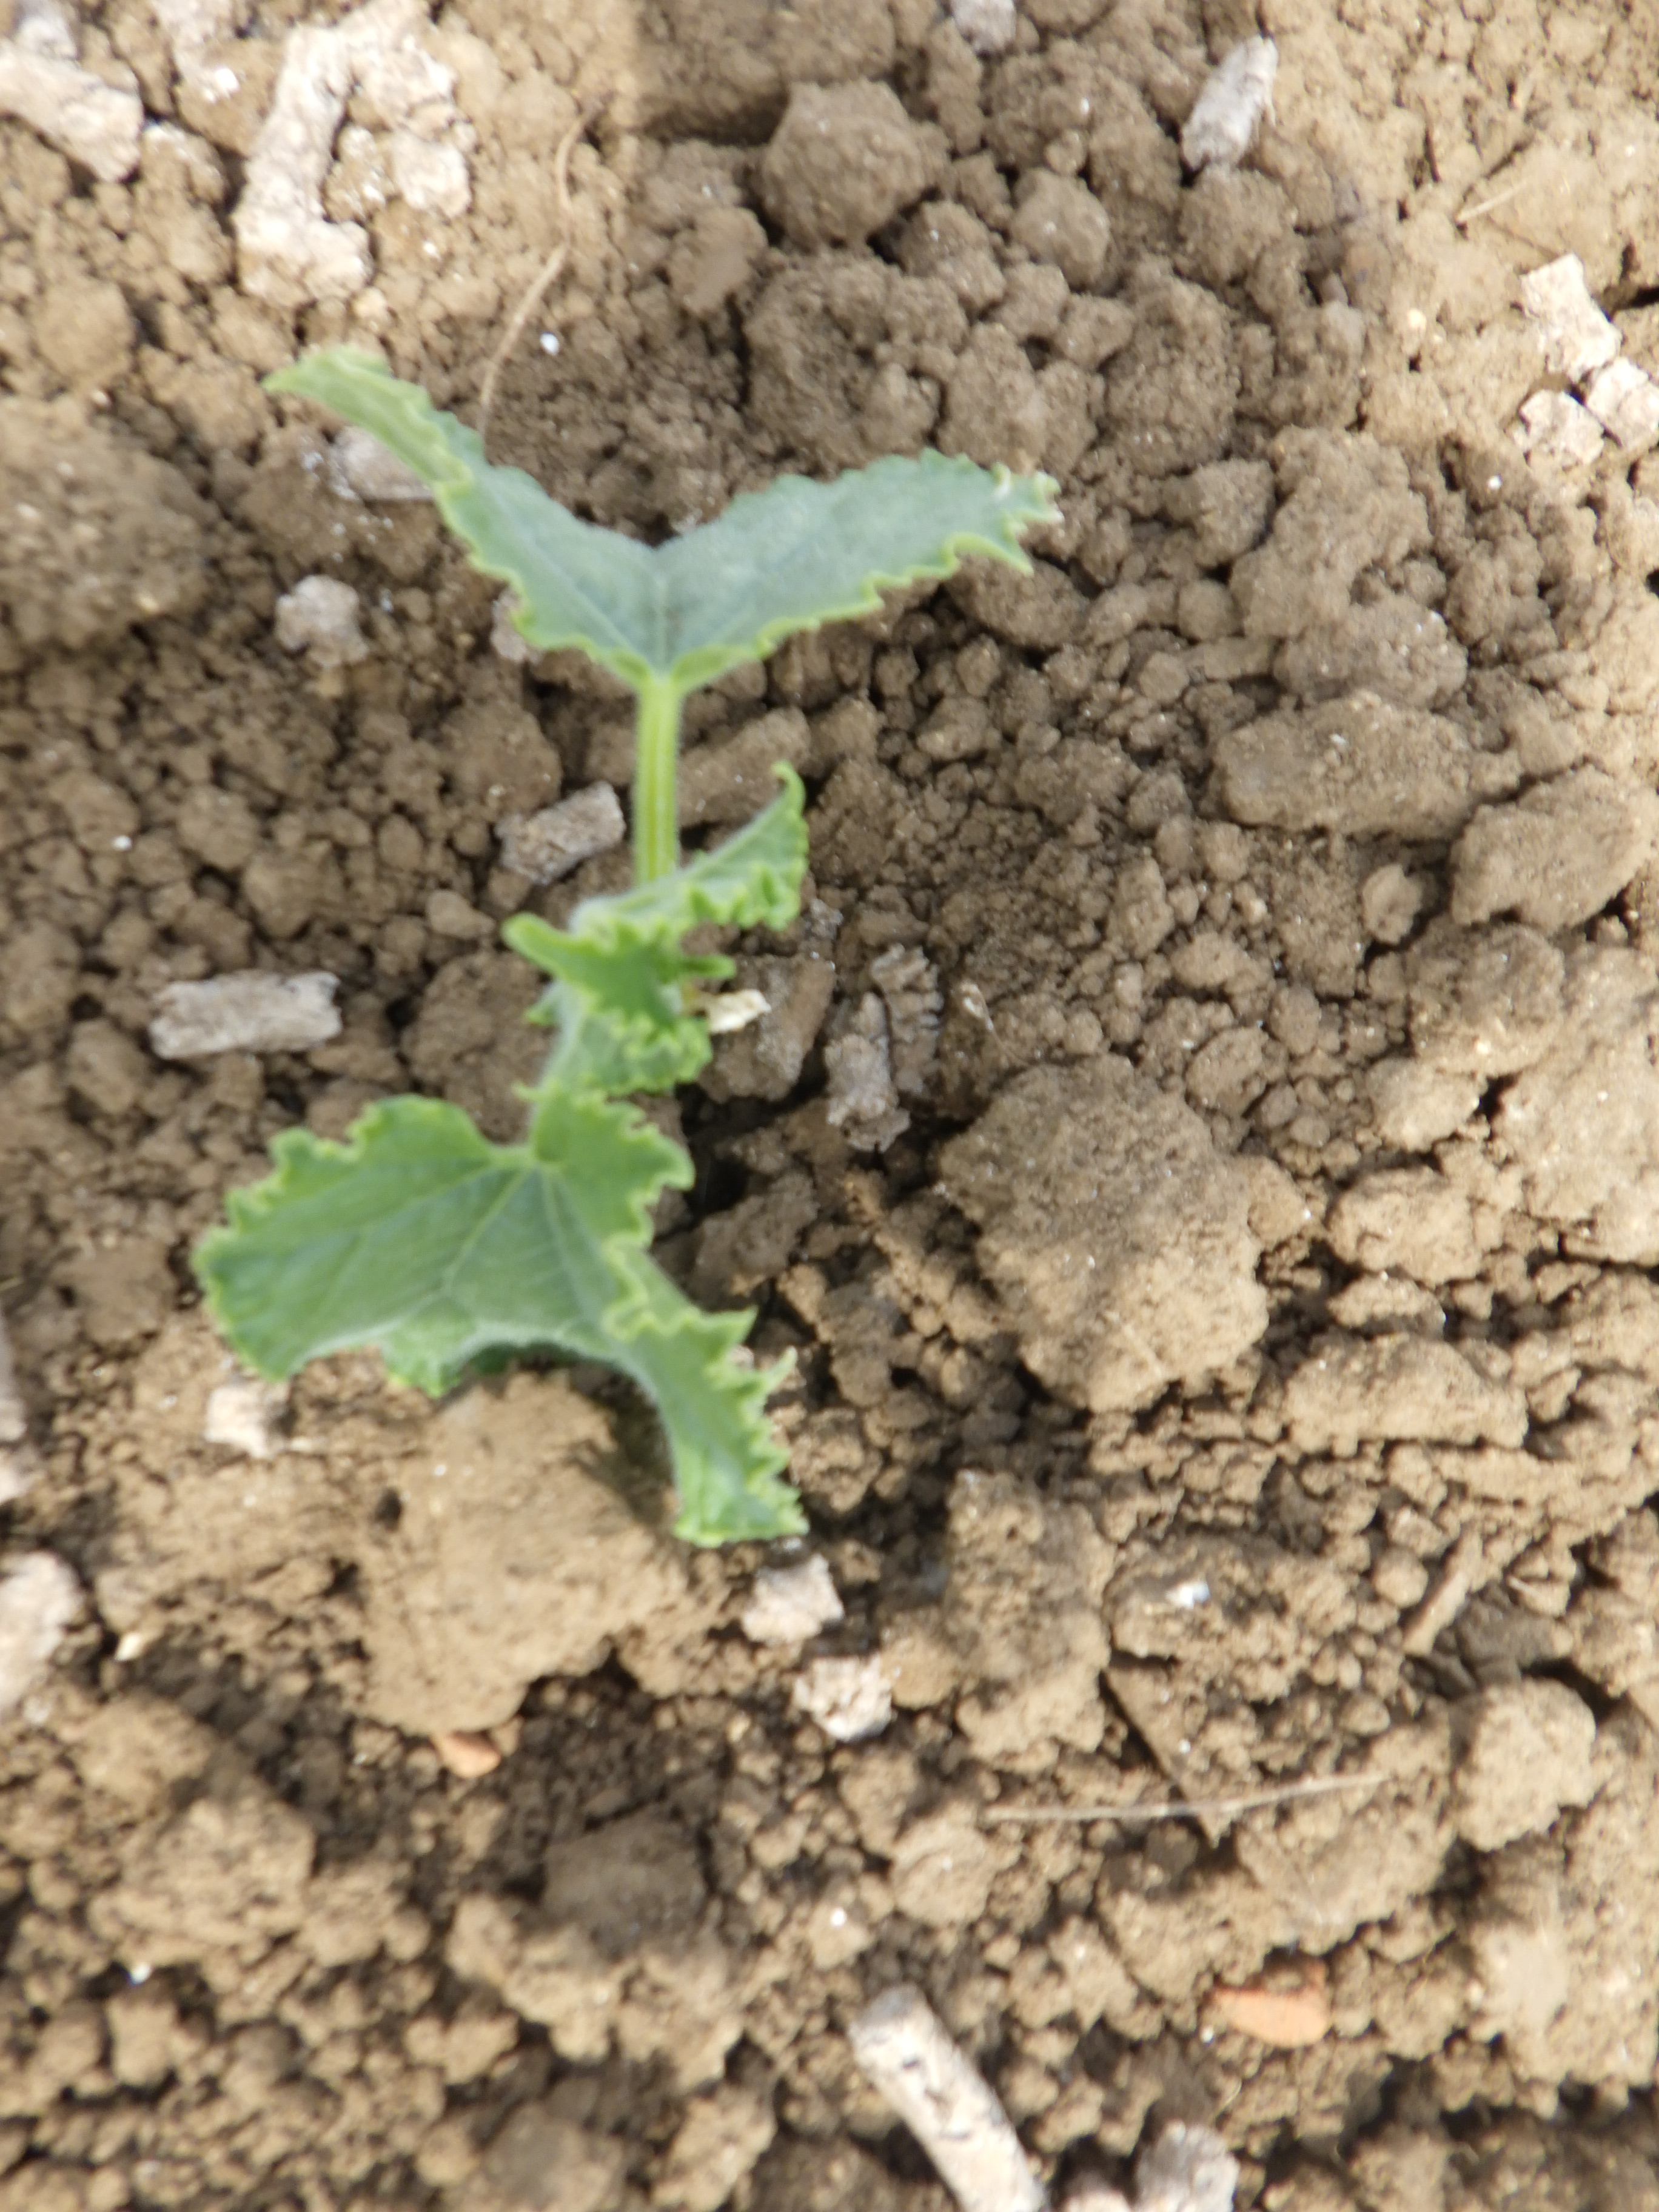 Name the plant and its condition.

cucumber, healthy
